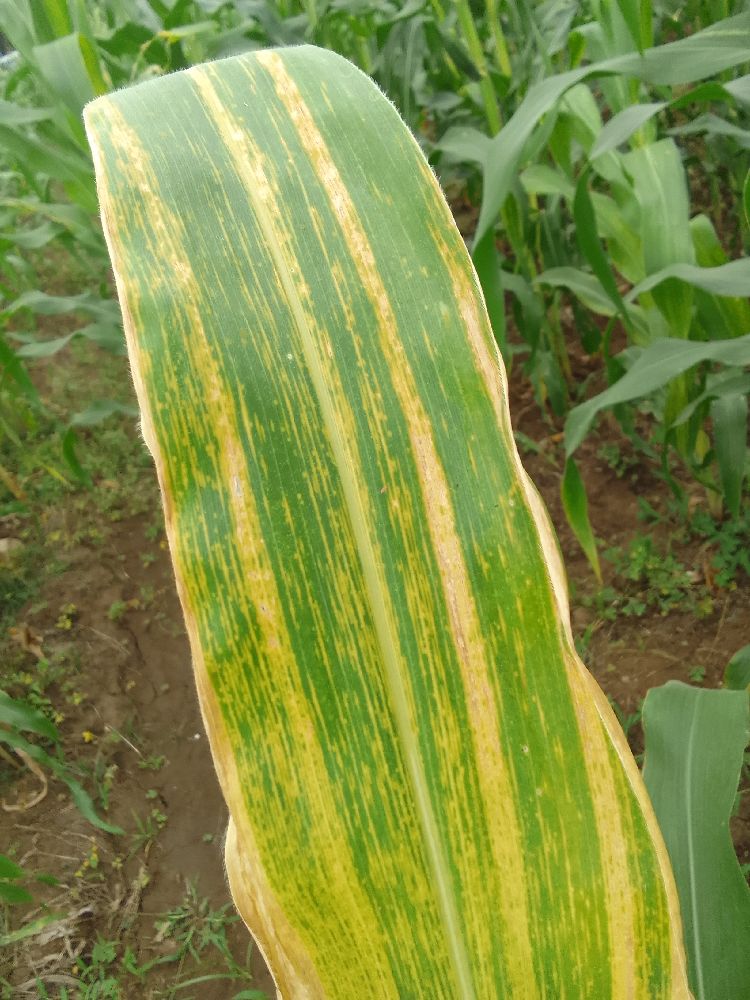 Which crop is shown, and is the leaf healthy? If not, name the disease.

maize, maize lethal necrosis
